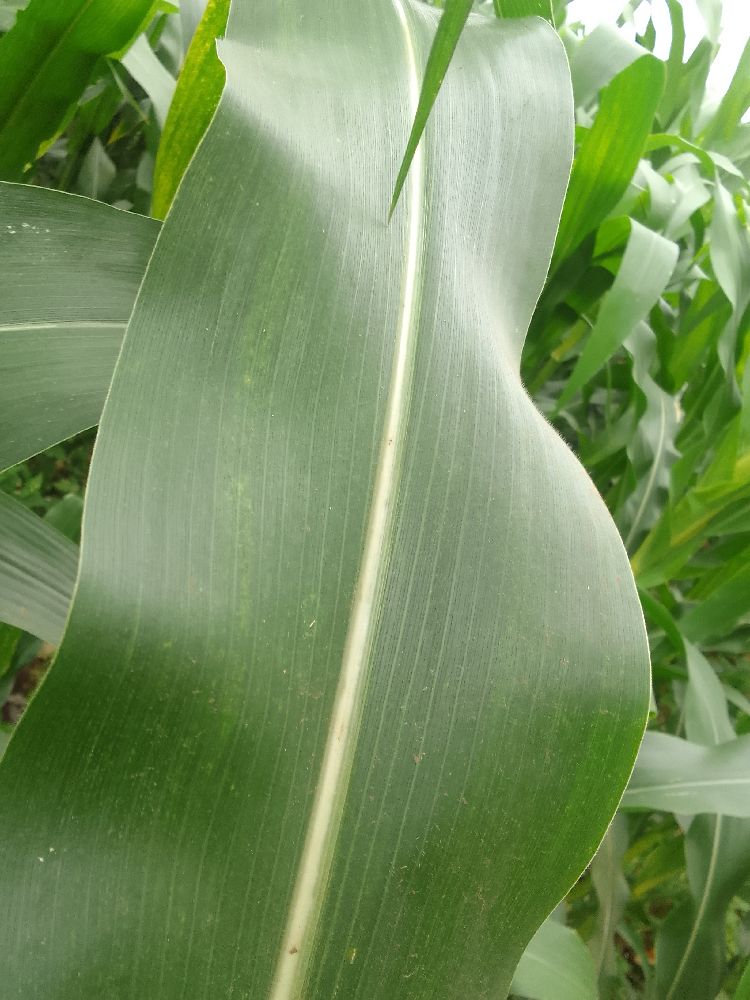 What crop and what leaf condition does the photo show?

maize, healthy
